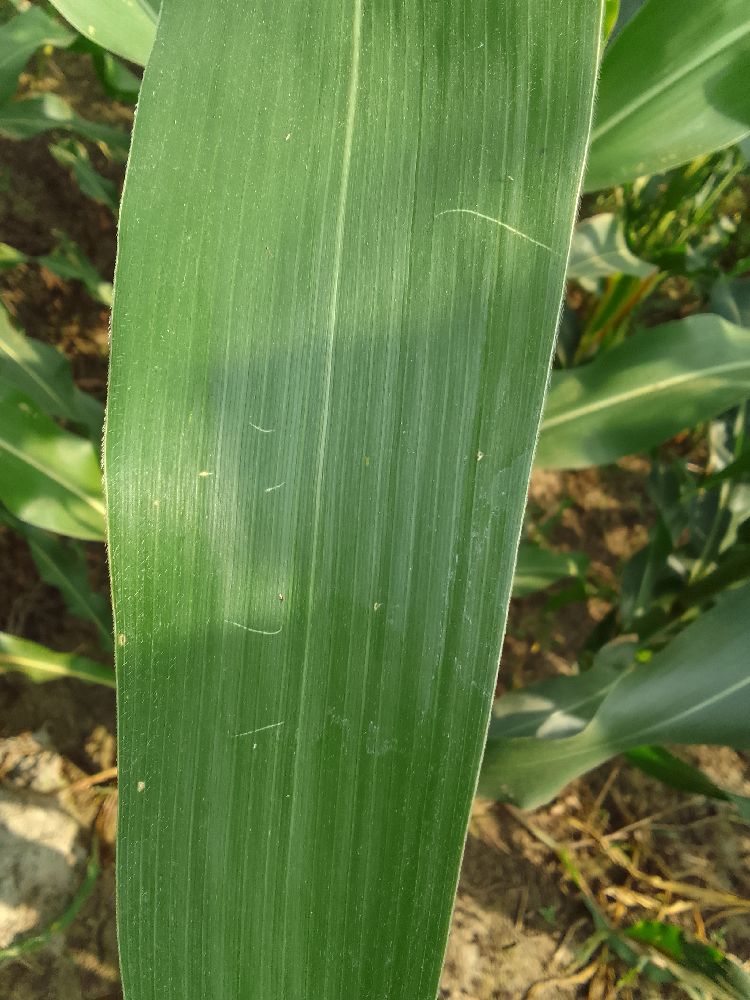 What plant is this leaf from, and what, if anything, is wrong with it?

maize, healthy
